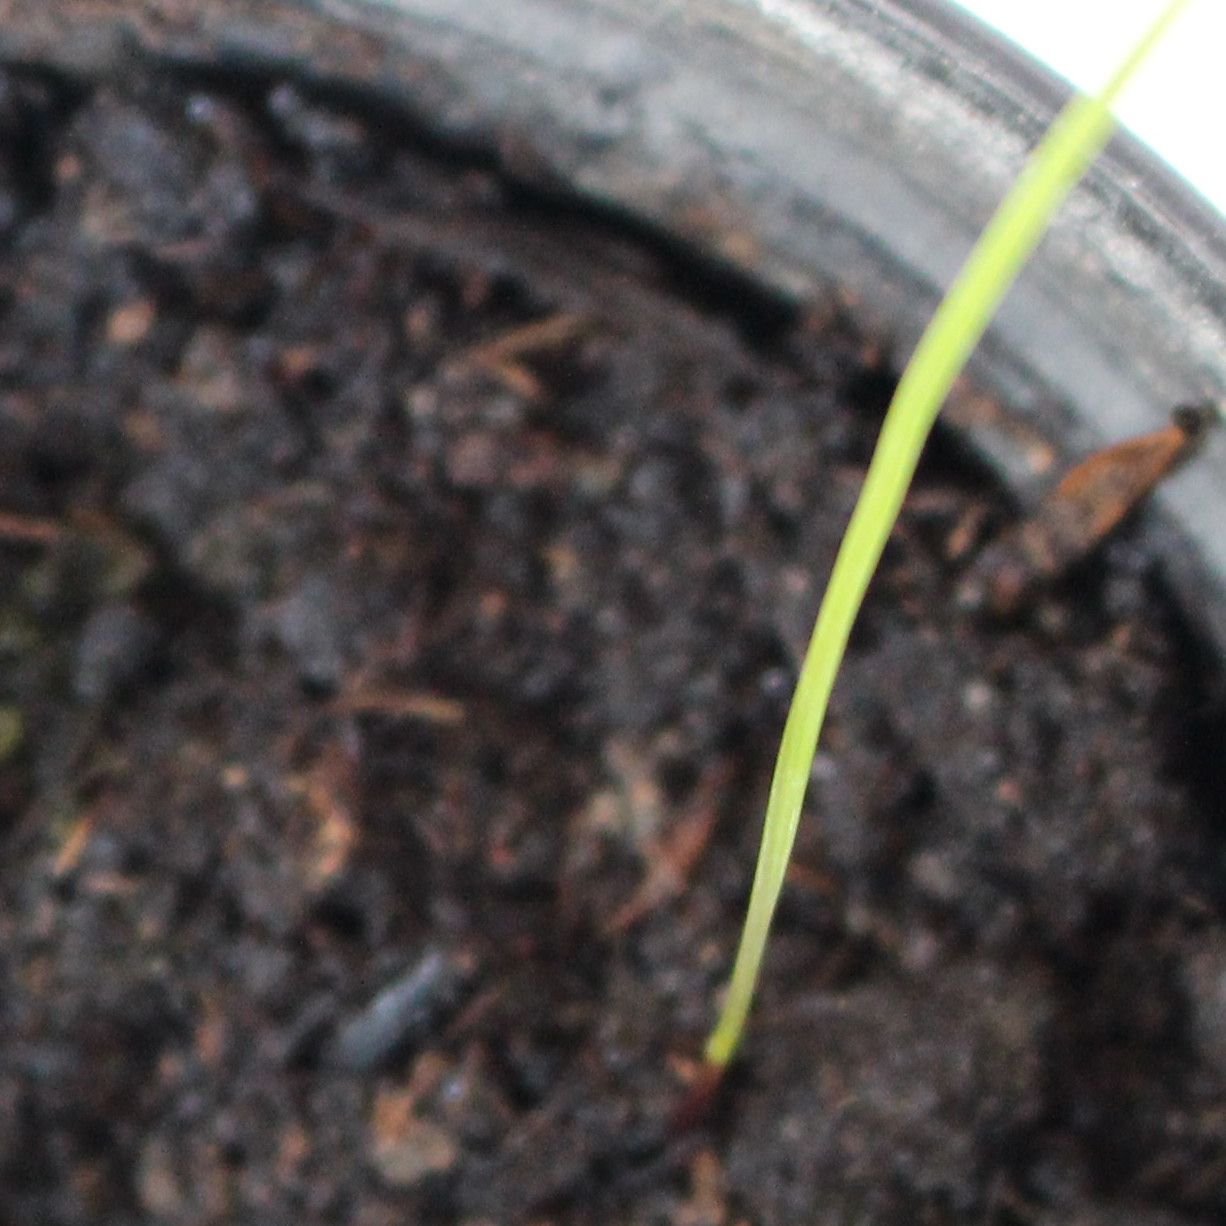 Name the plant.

Lolium multiflorum
